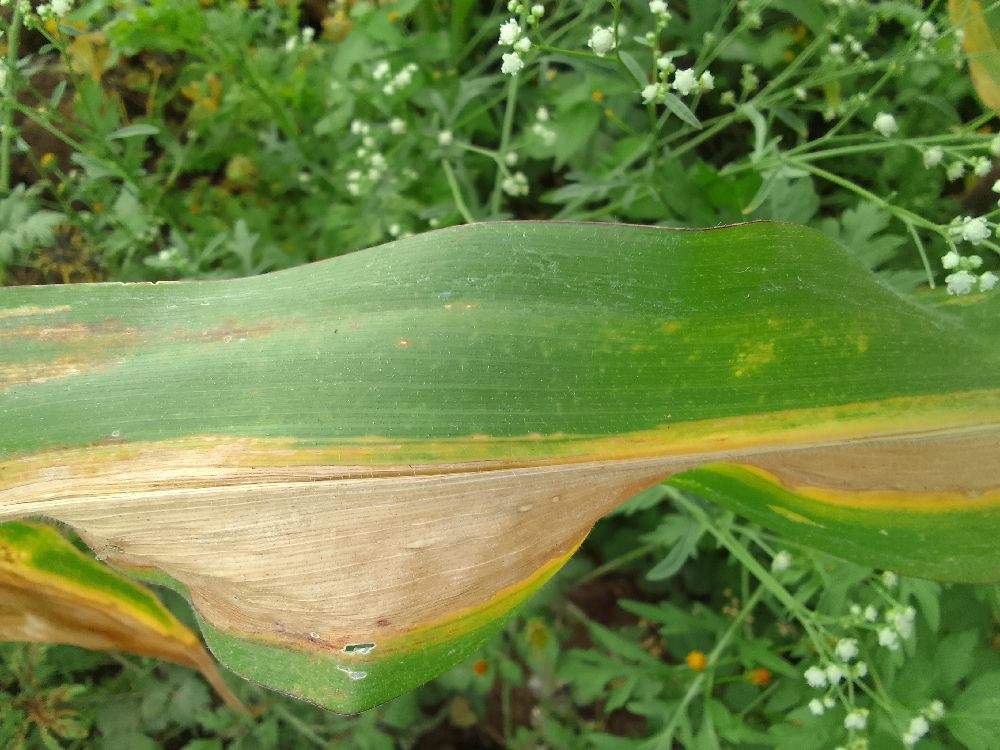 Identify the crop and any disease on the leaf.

maize, maize lethal necrosis
